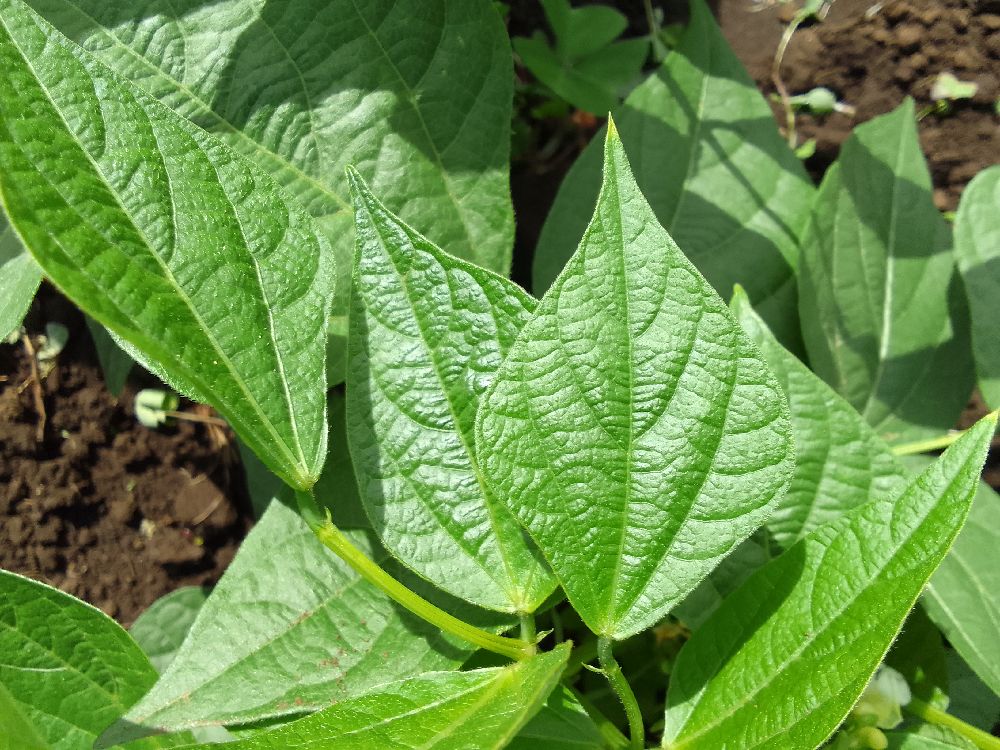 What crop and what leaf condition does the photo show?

common bean, healthy
